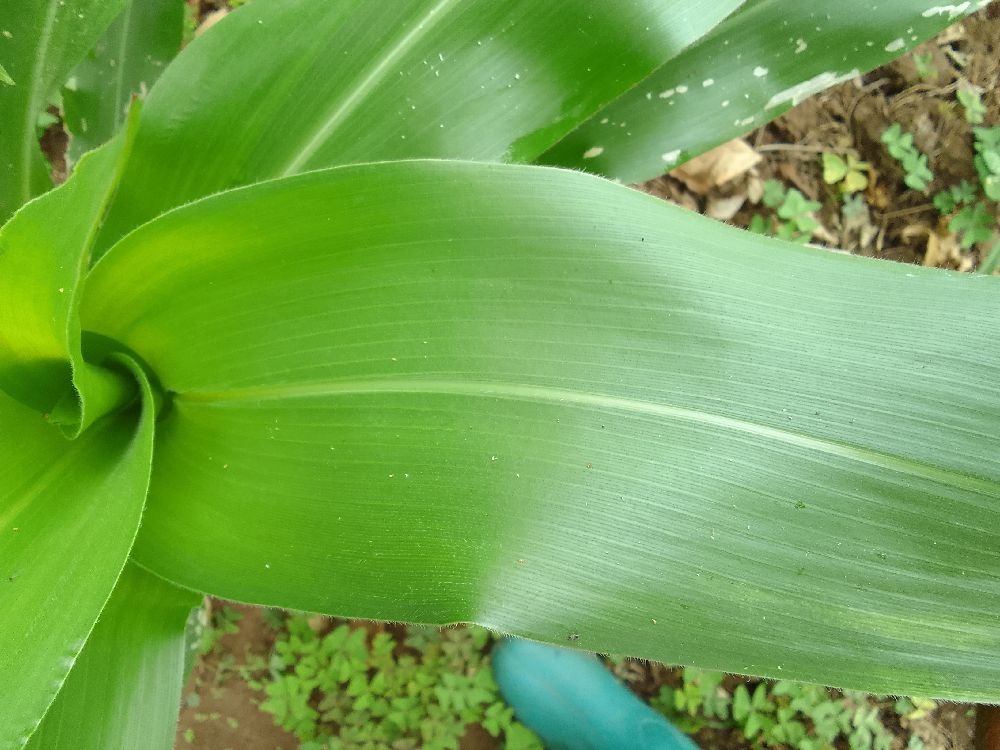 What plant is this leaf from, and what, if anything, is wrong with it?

maize, healthy
